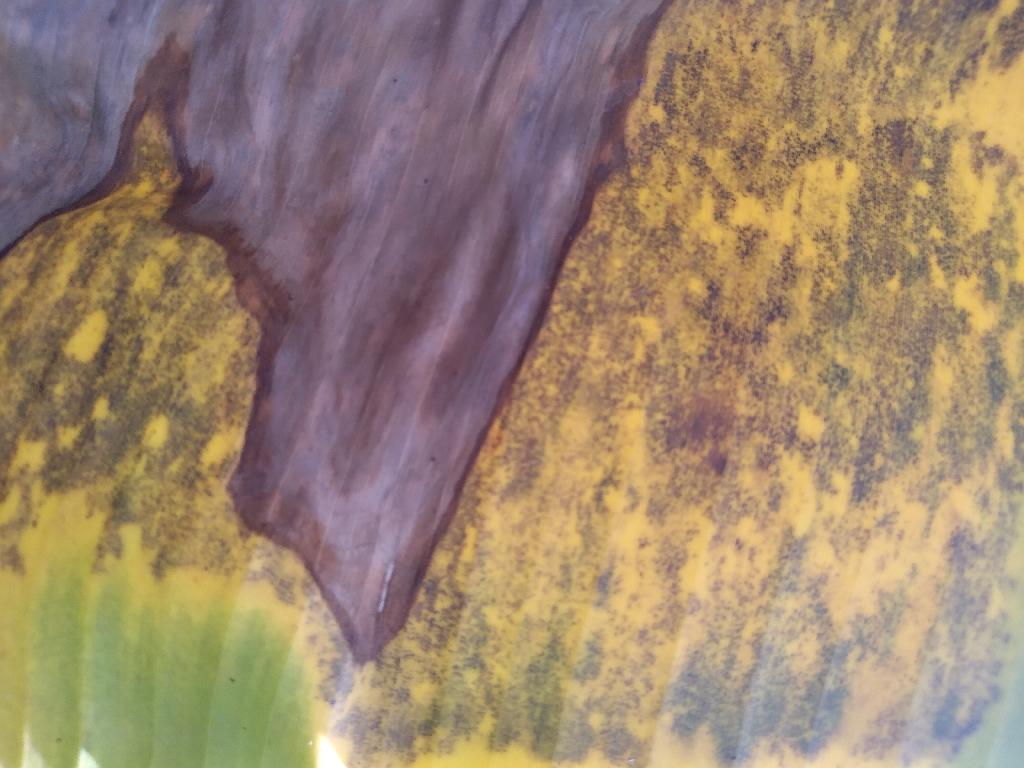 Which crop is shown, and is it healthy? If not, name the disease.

banana, black sigatoka
